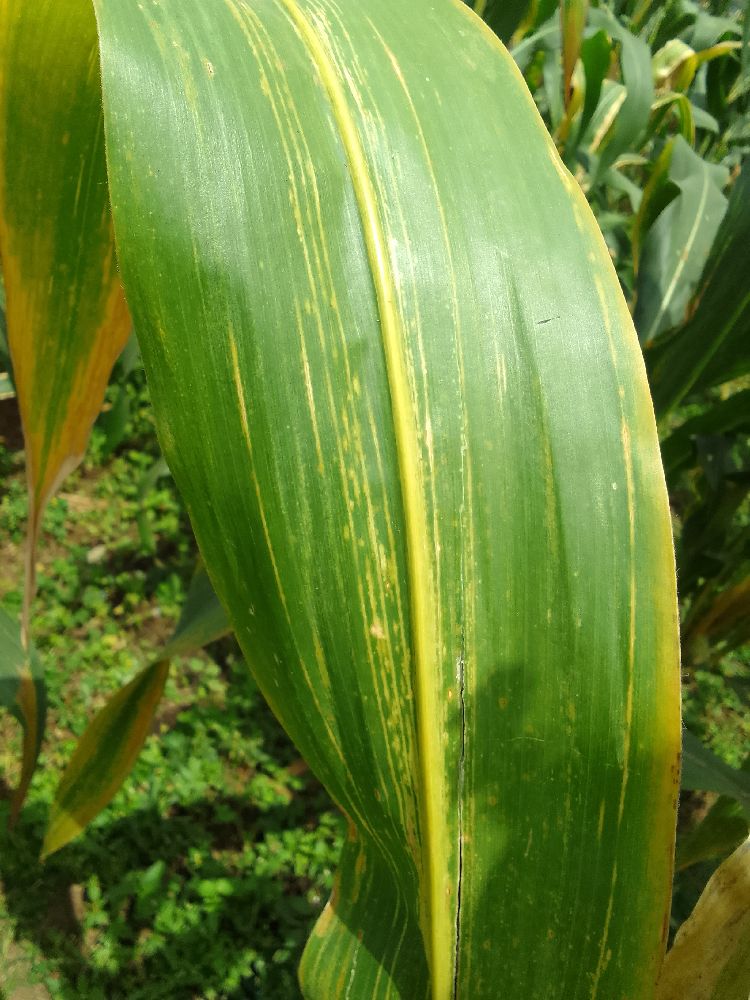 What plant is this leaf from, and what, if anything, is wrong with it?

maize, maize lethal necrosis
